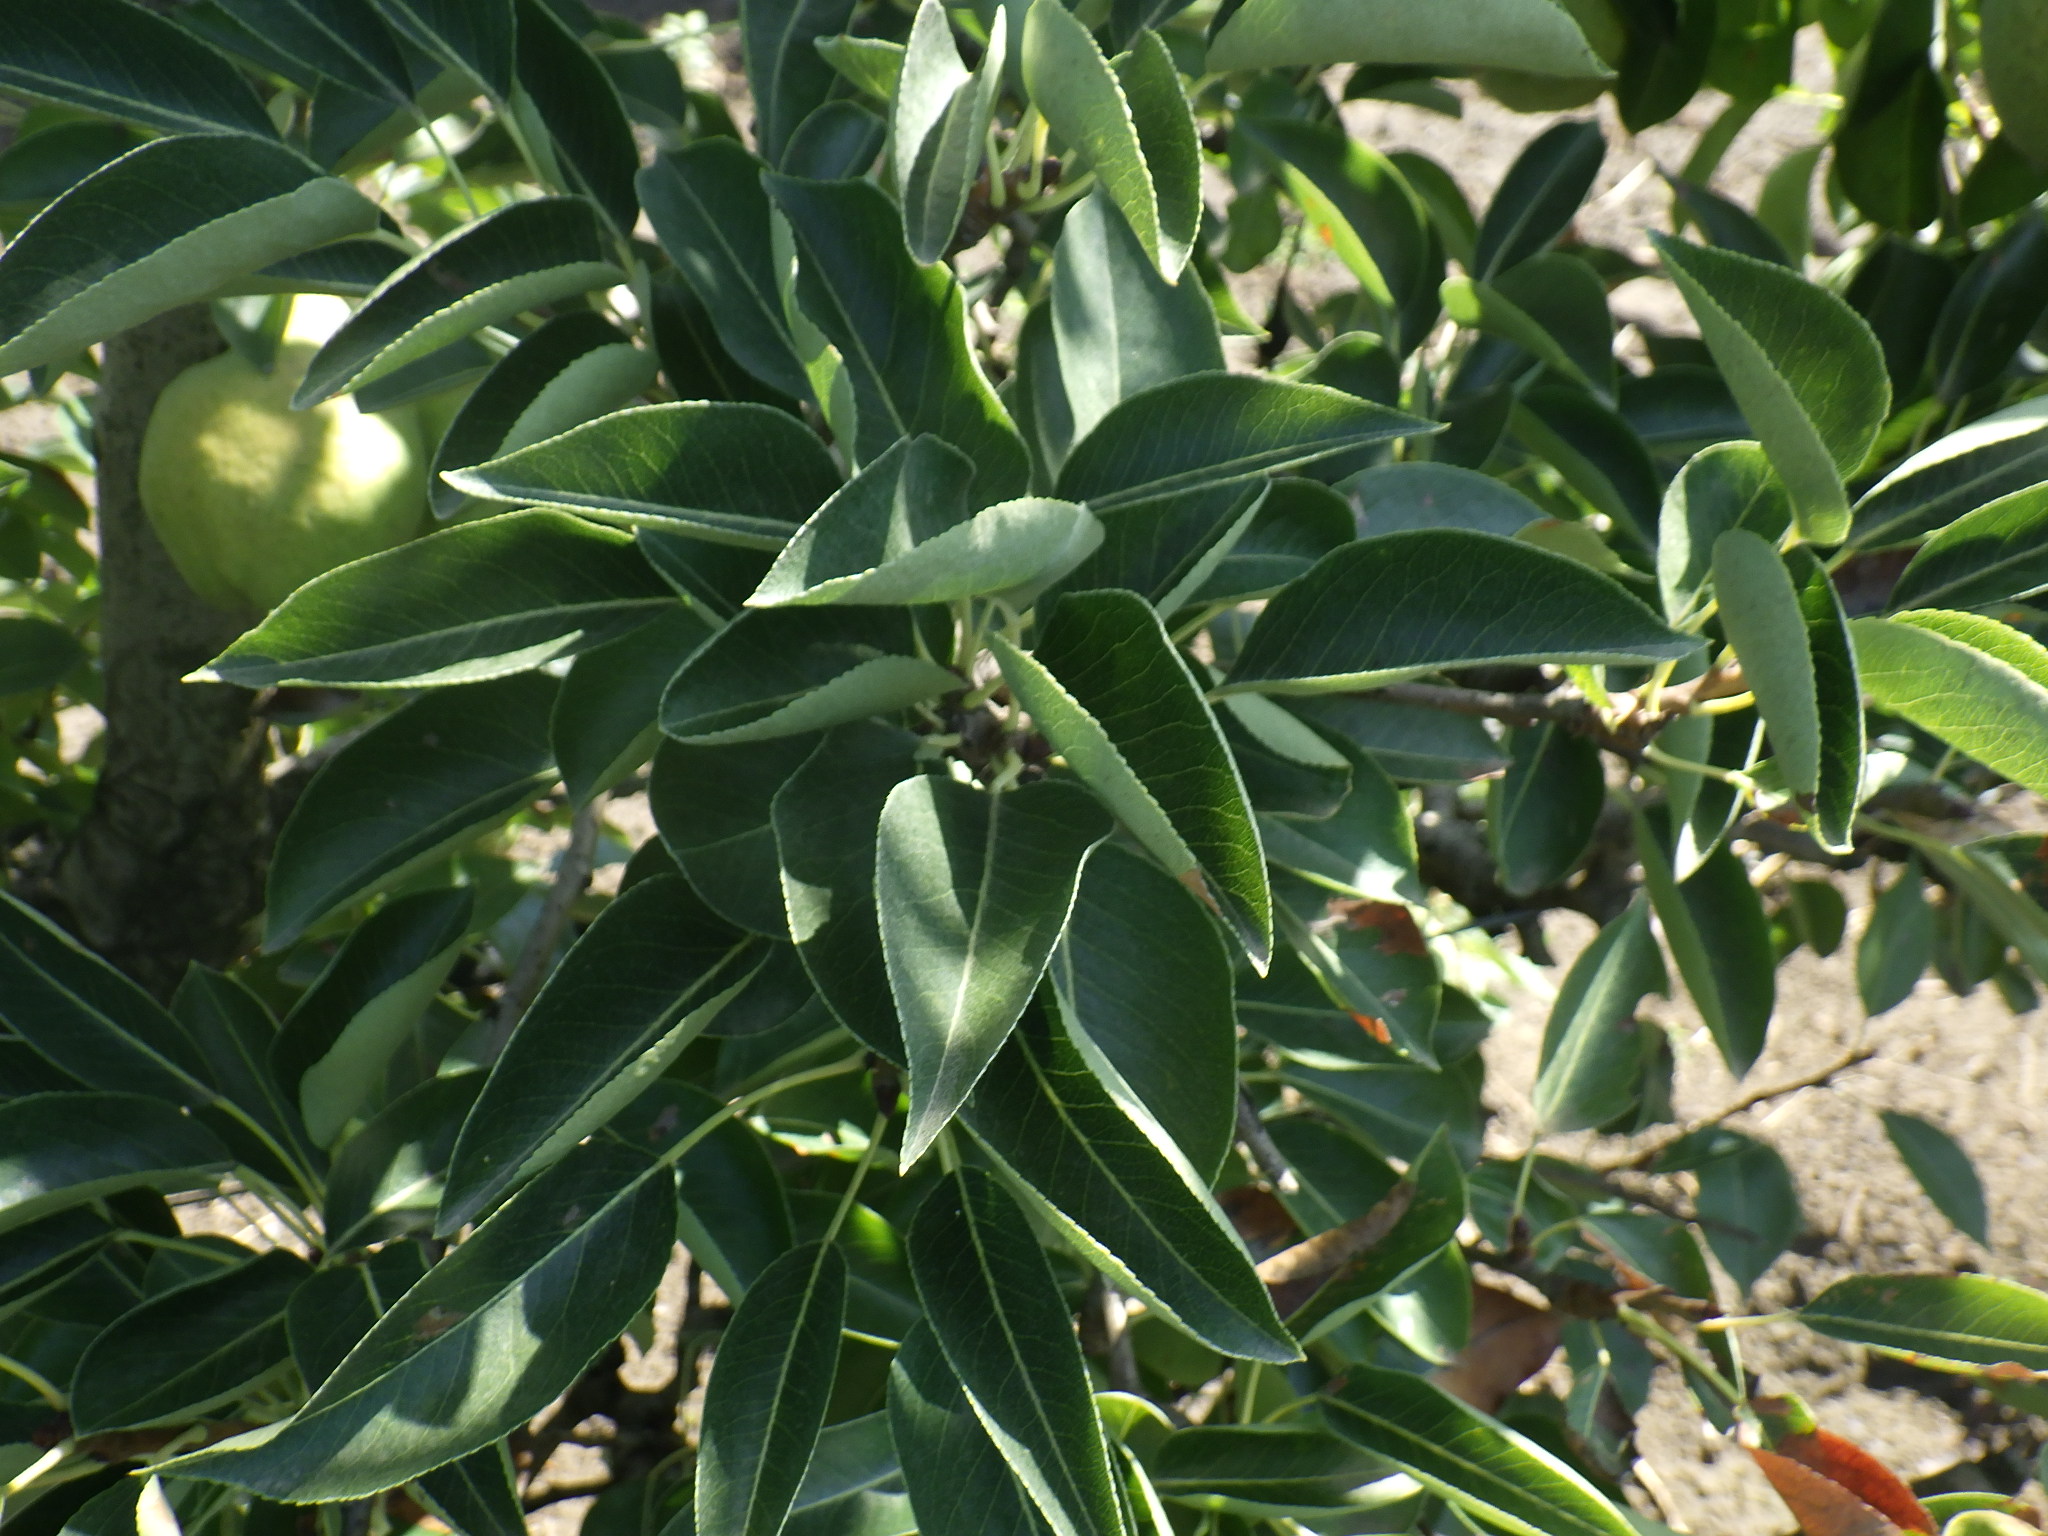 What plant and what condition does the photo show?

pear, chemical damage, heat stress
